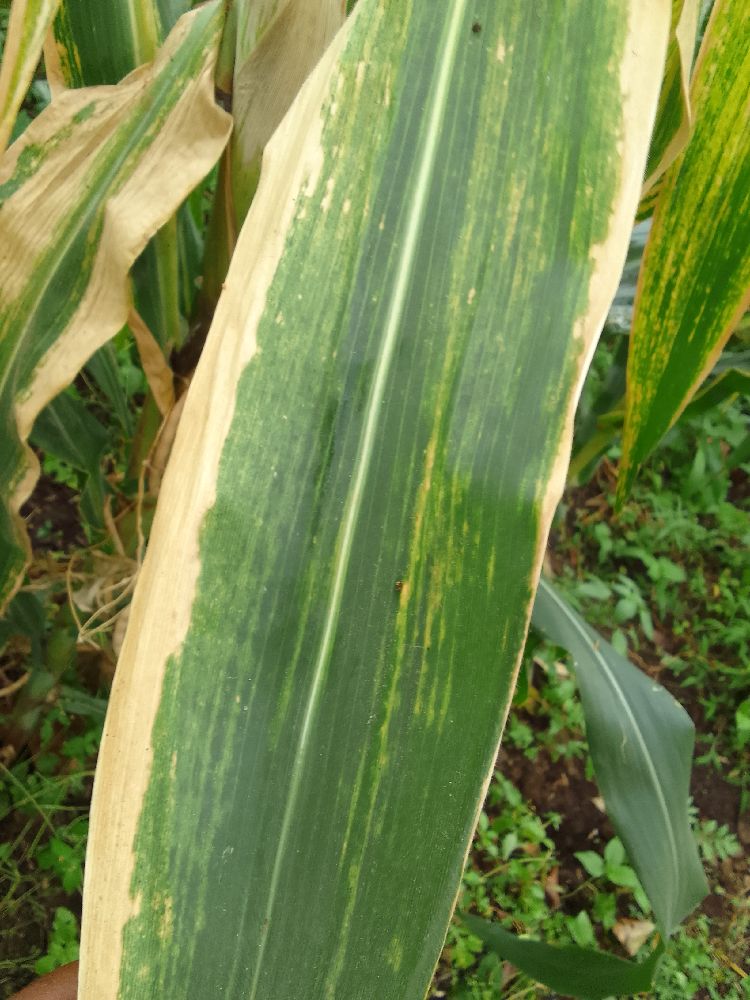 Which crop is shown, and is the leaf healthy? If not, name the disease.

maize, maize lethal necrosis
